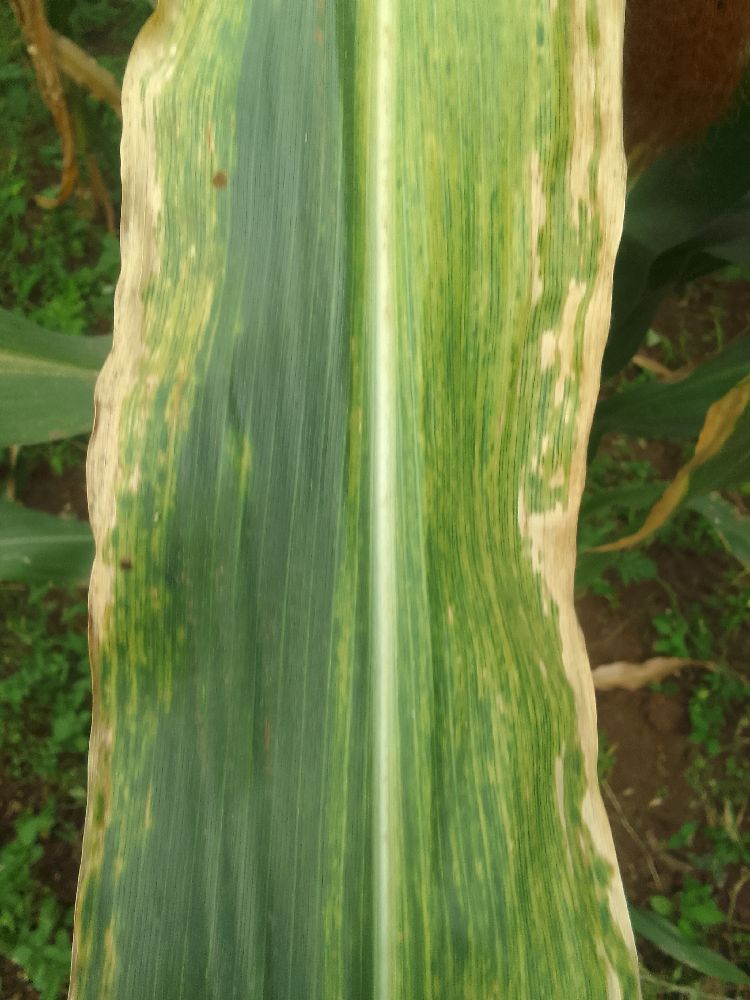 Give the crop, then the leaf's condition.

maize, maize lethal necrosis
